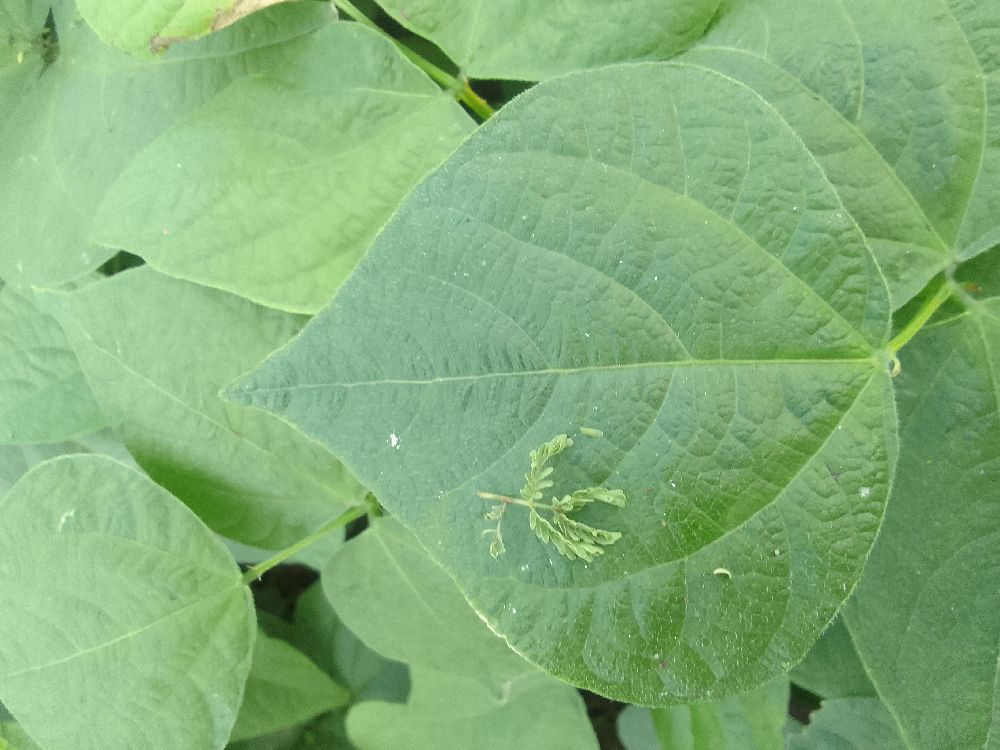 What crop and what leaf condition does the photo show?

common bean, healthy
